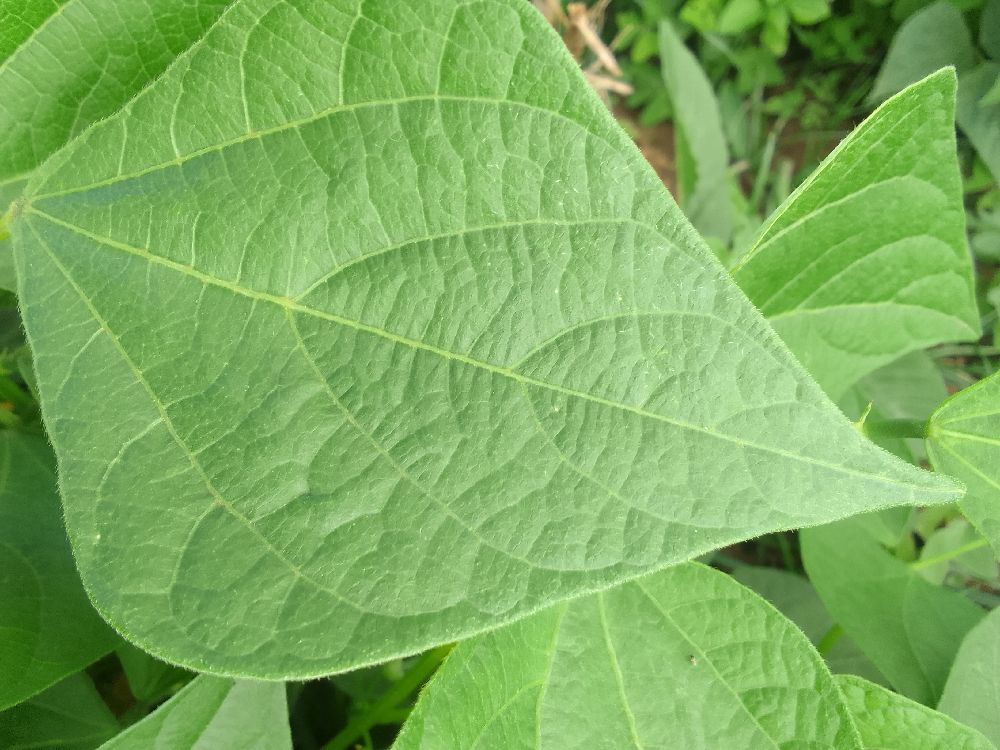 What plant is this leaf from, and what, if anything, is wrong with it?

common bean, healthy
